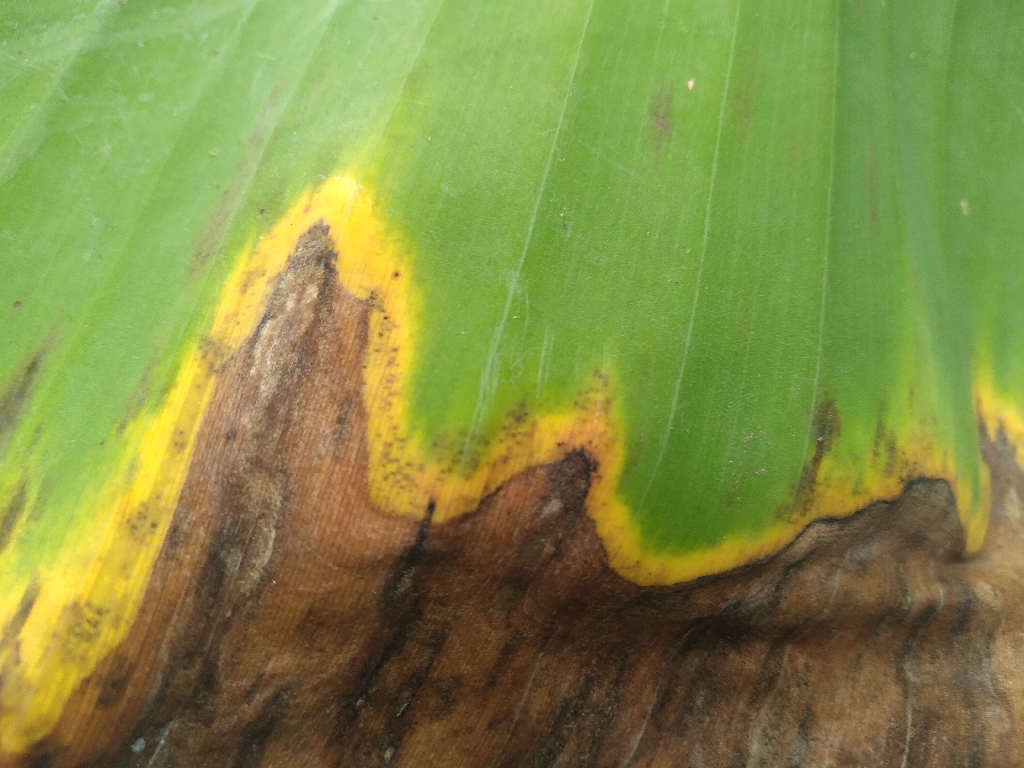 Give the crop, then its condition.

banana, black sigatoka
